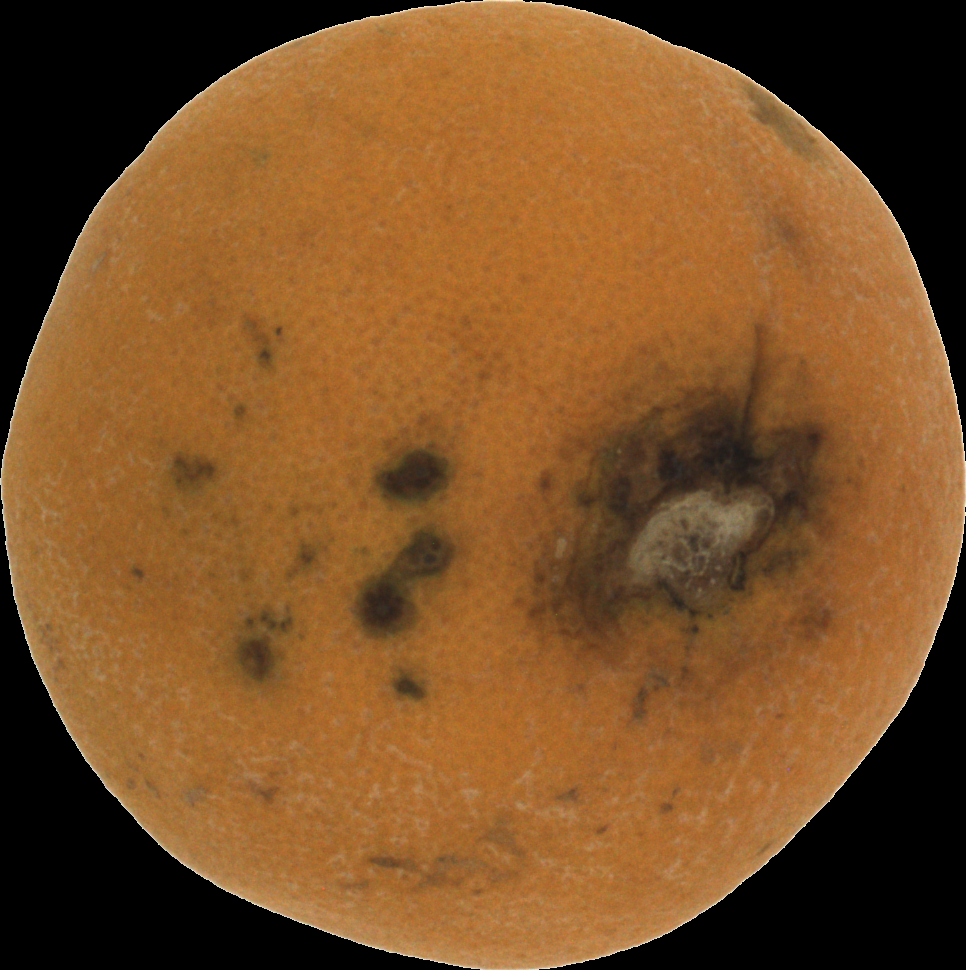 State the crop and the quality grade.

orange, bad
